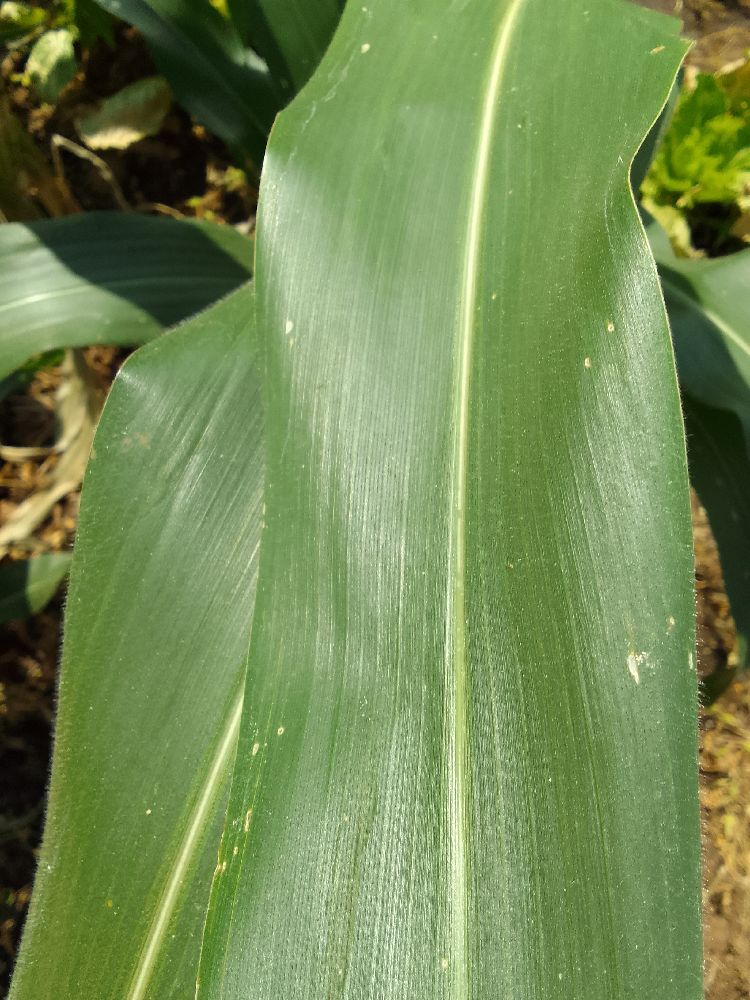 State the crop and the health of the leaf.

maize, healthy
